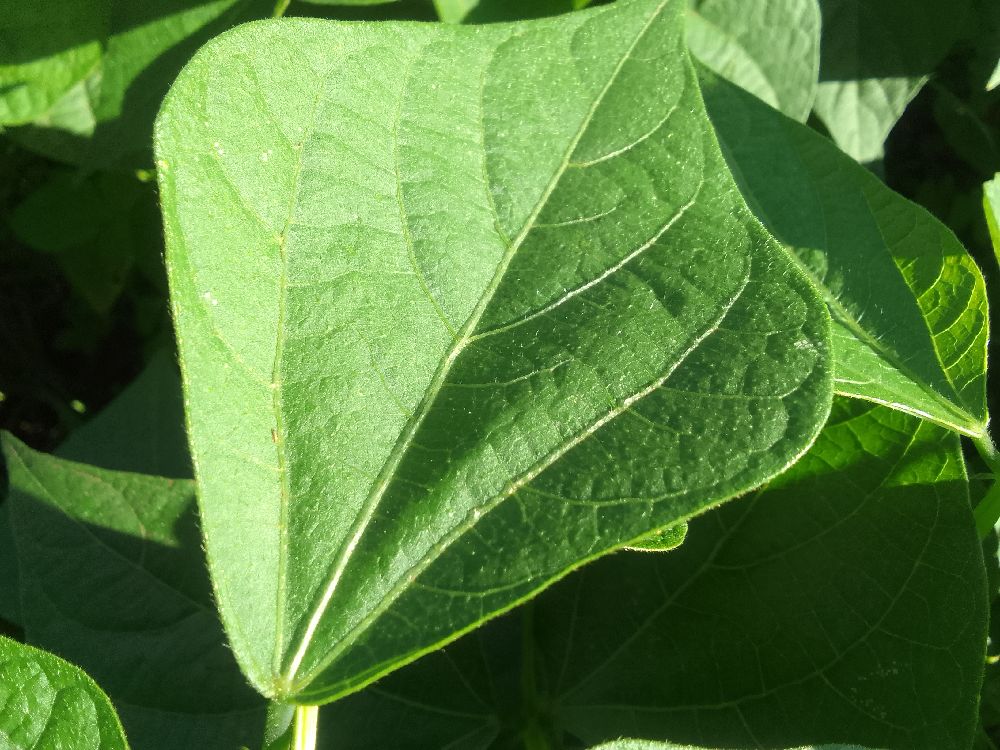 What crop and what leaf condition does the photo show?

common bean, healthy
